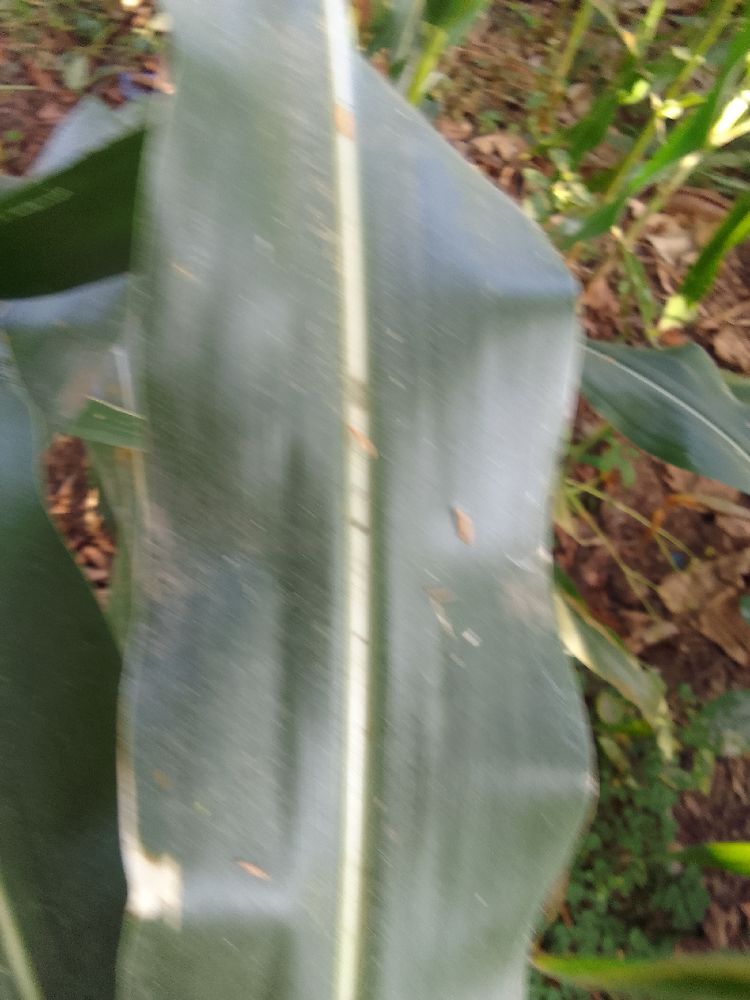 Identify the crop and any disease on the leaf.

maize, healthy
